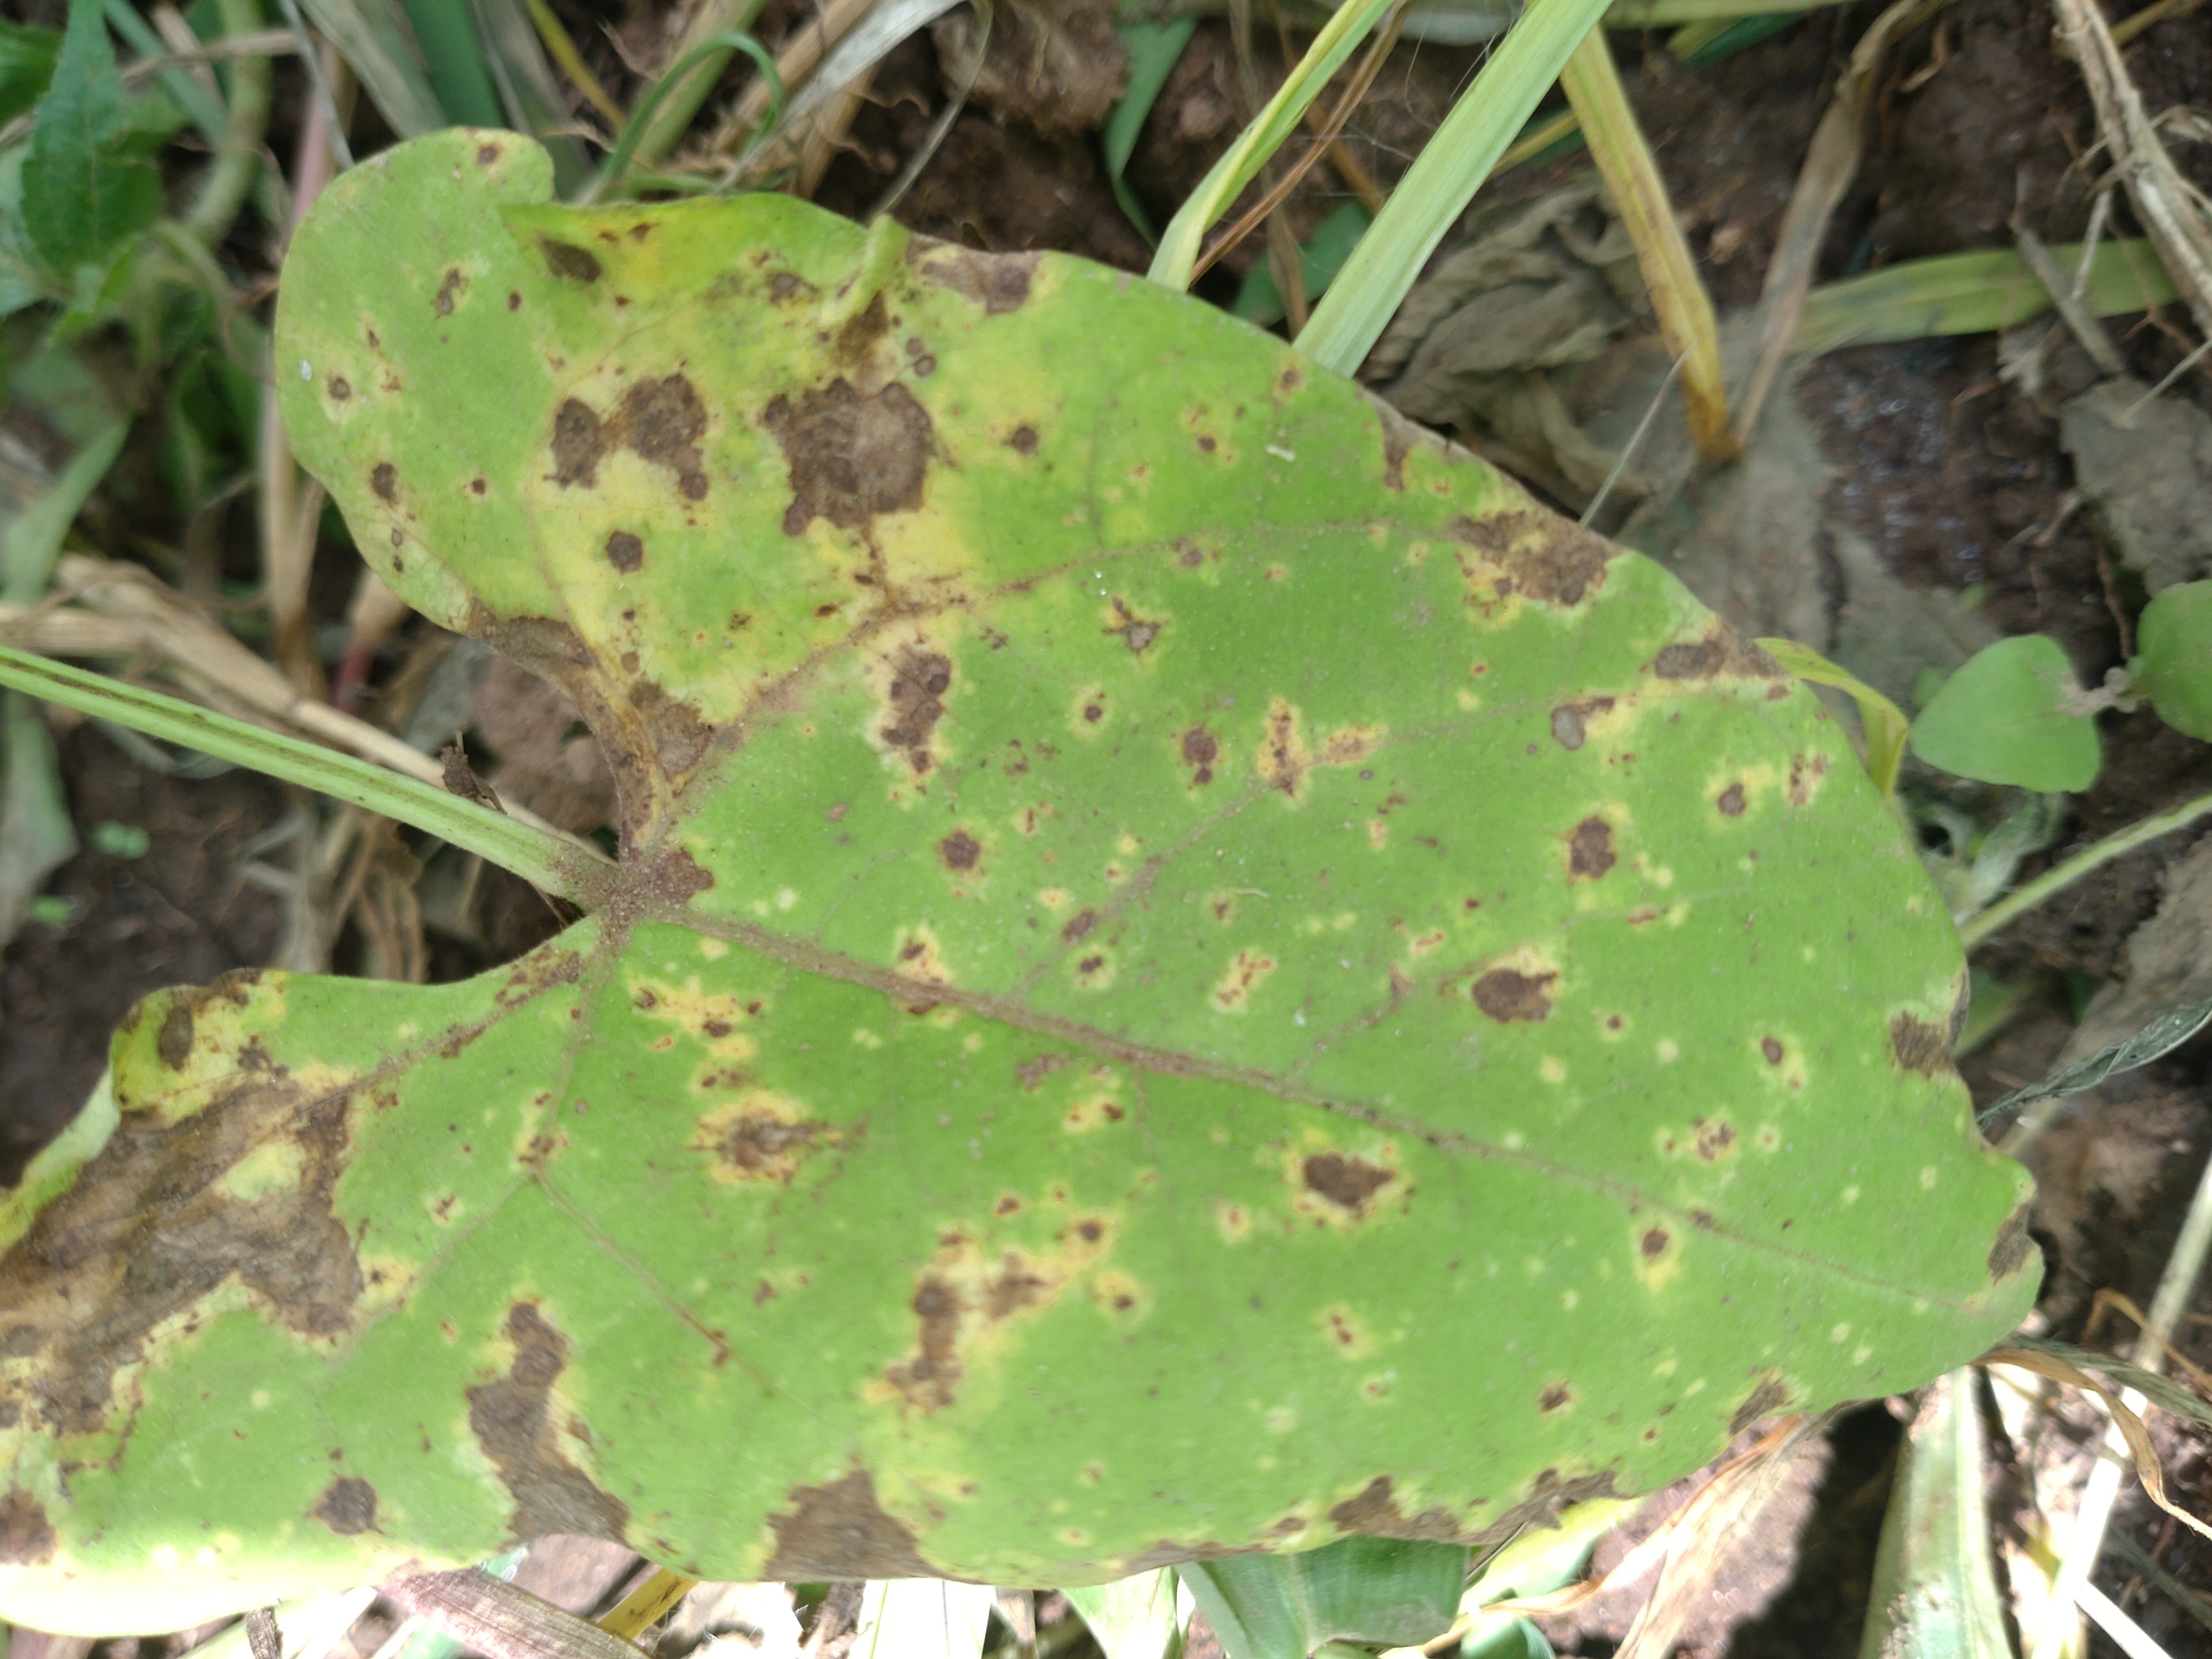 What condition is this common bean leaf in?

rust
